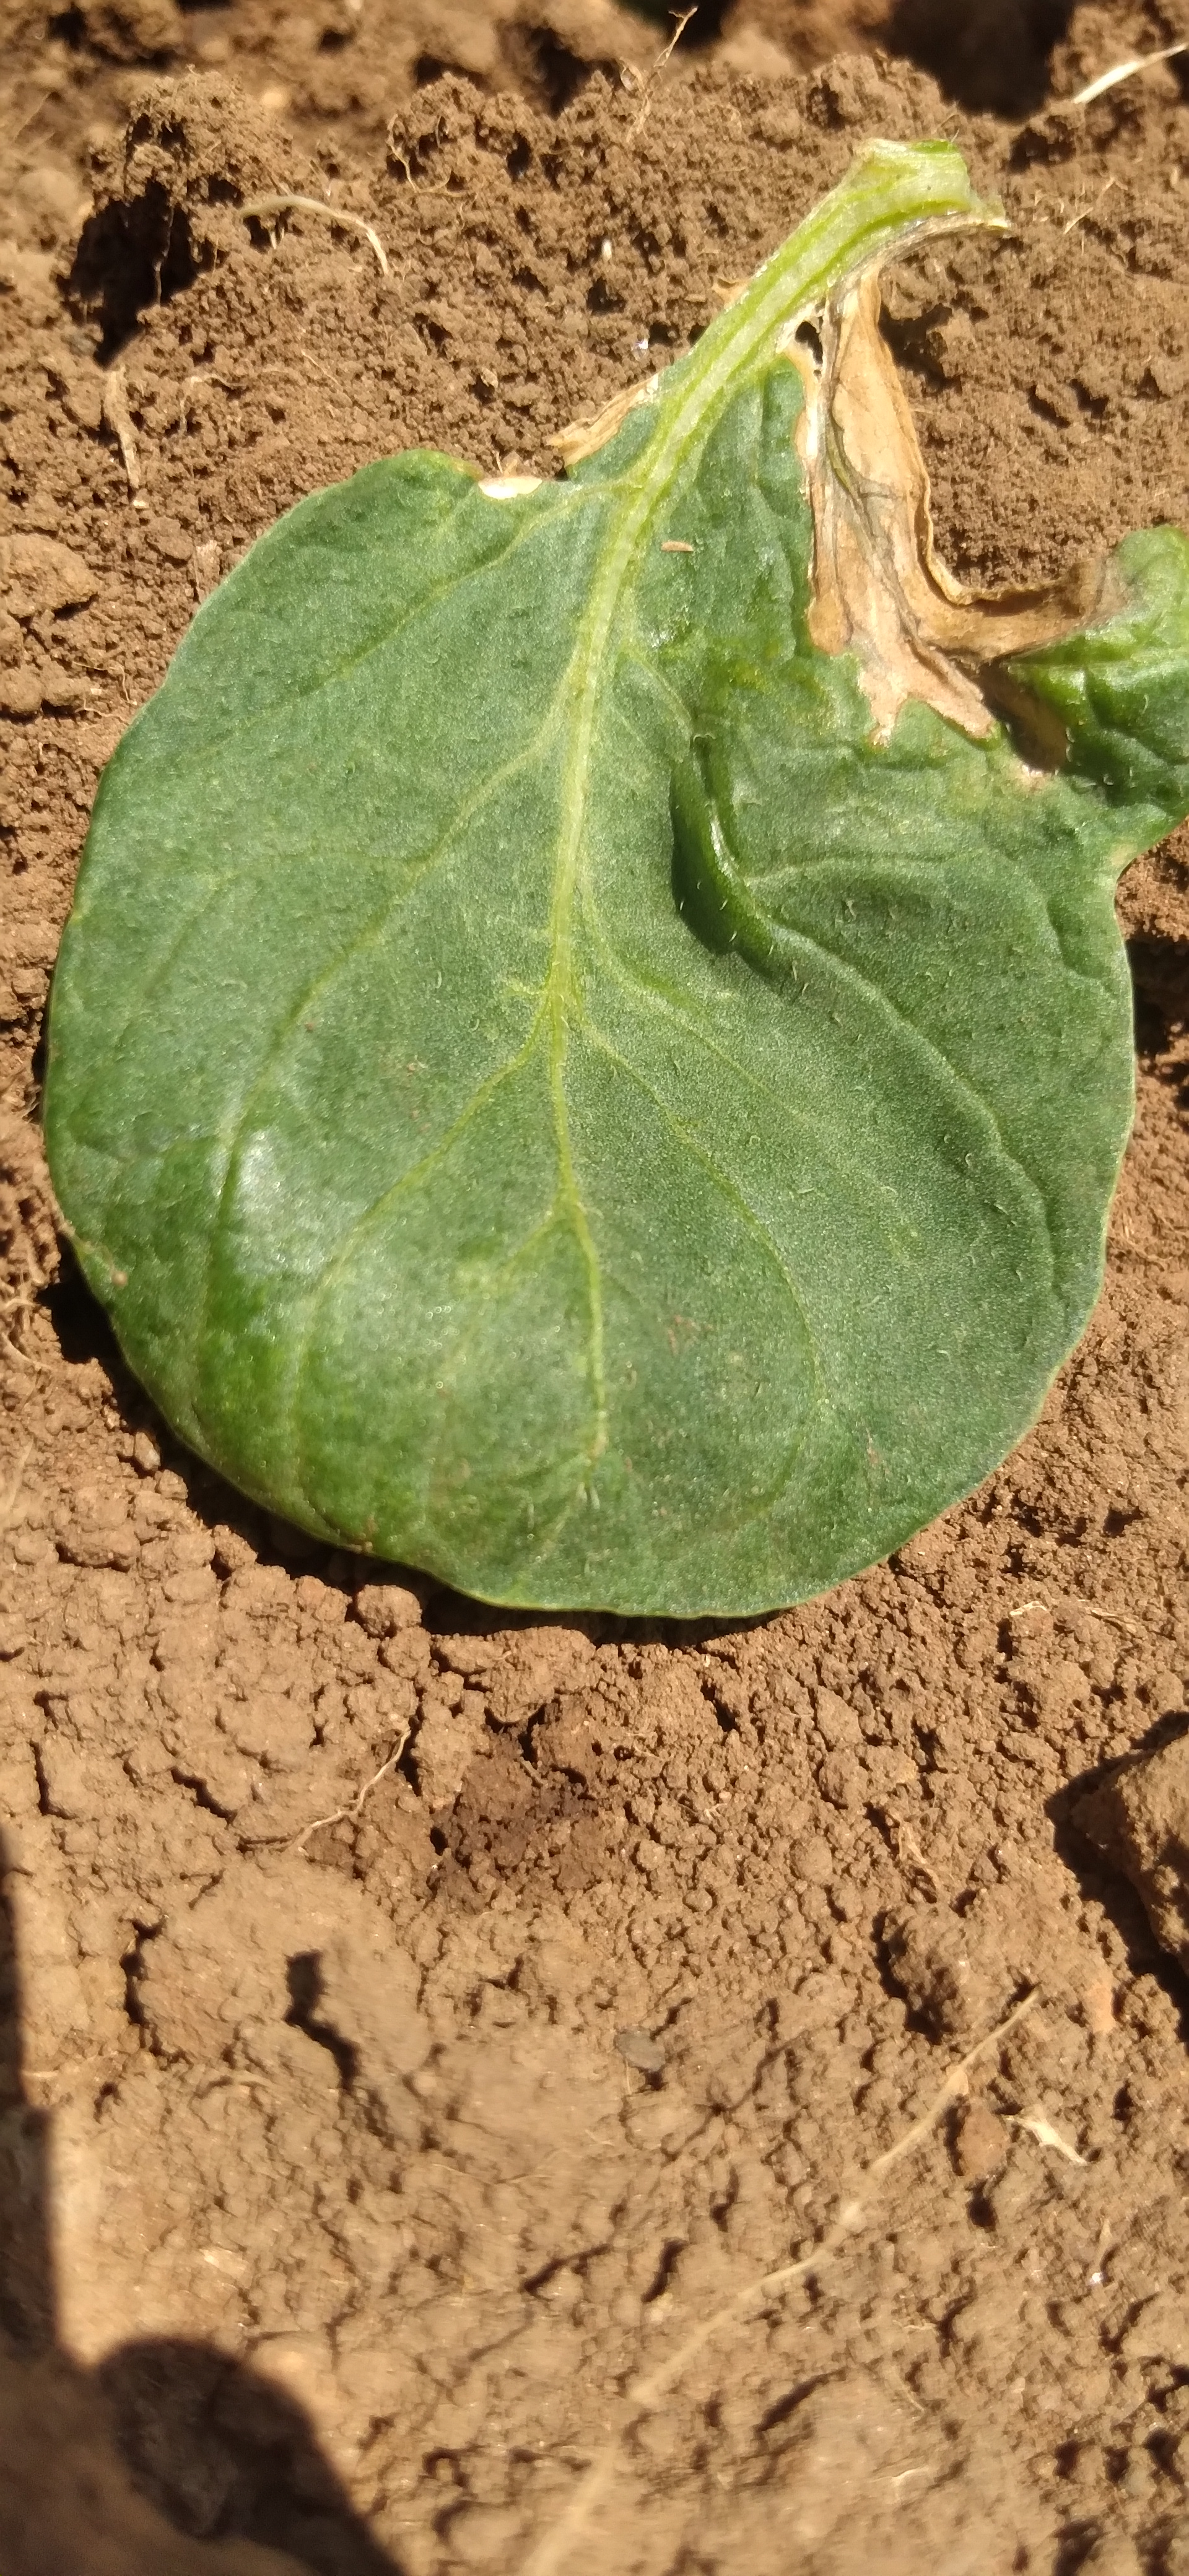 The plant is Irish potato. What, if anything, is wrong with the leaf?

early blight
